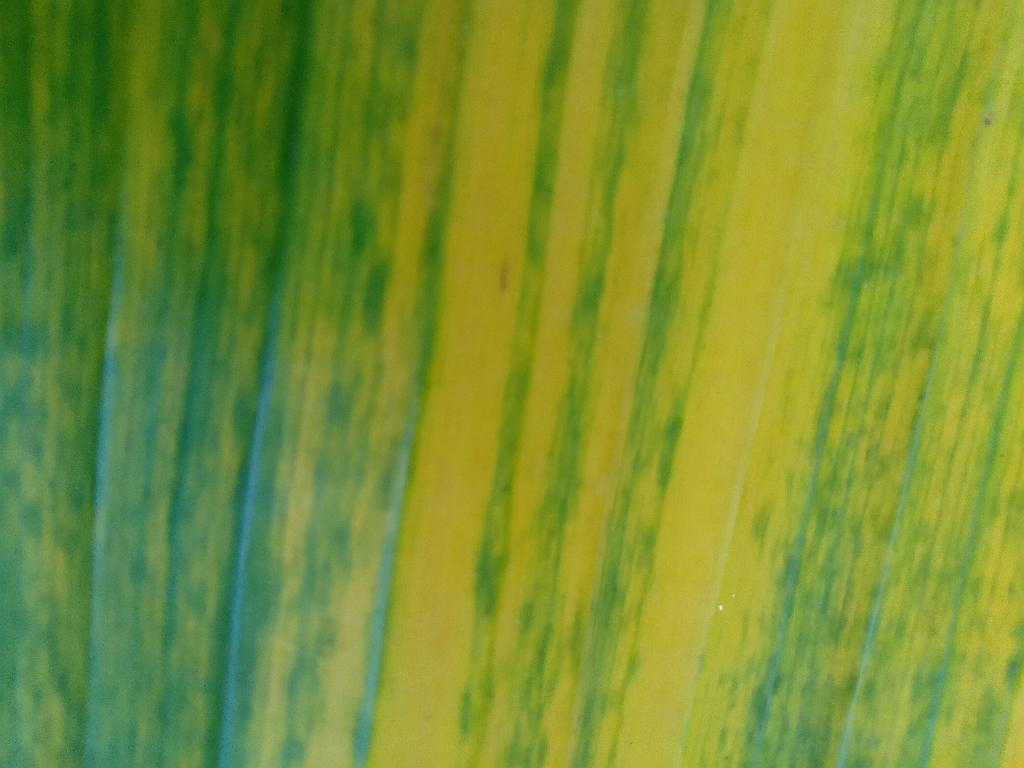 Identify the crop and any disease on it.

banana, fusarium wilt race 1
